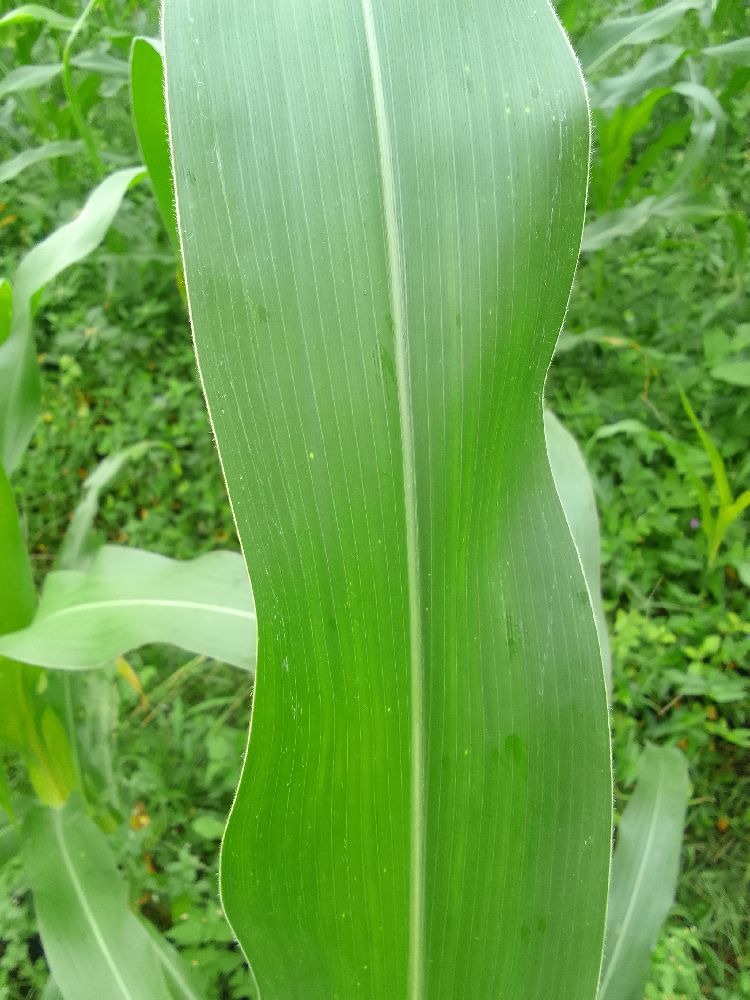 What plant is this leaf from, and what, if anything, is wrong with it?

maize, healthy
